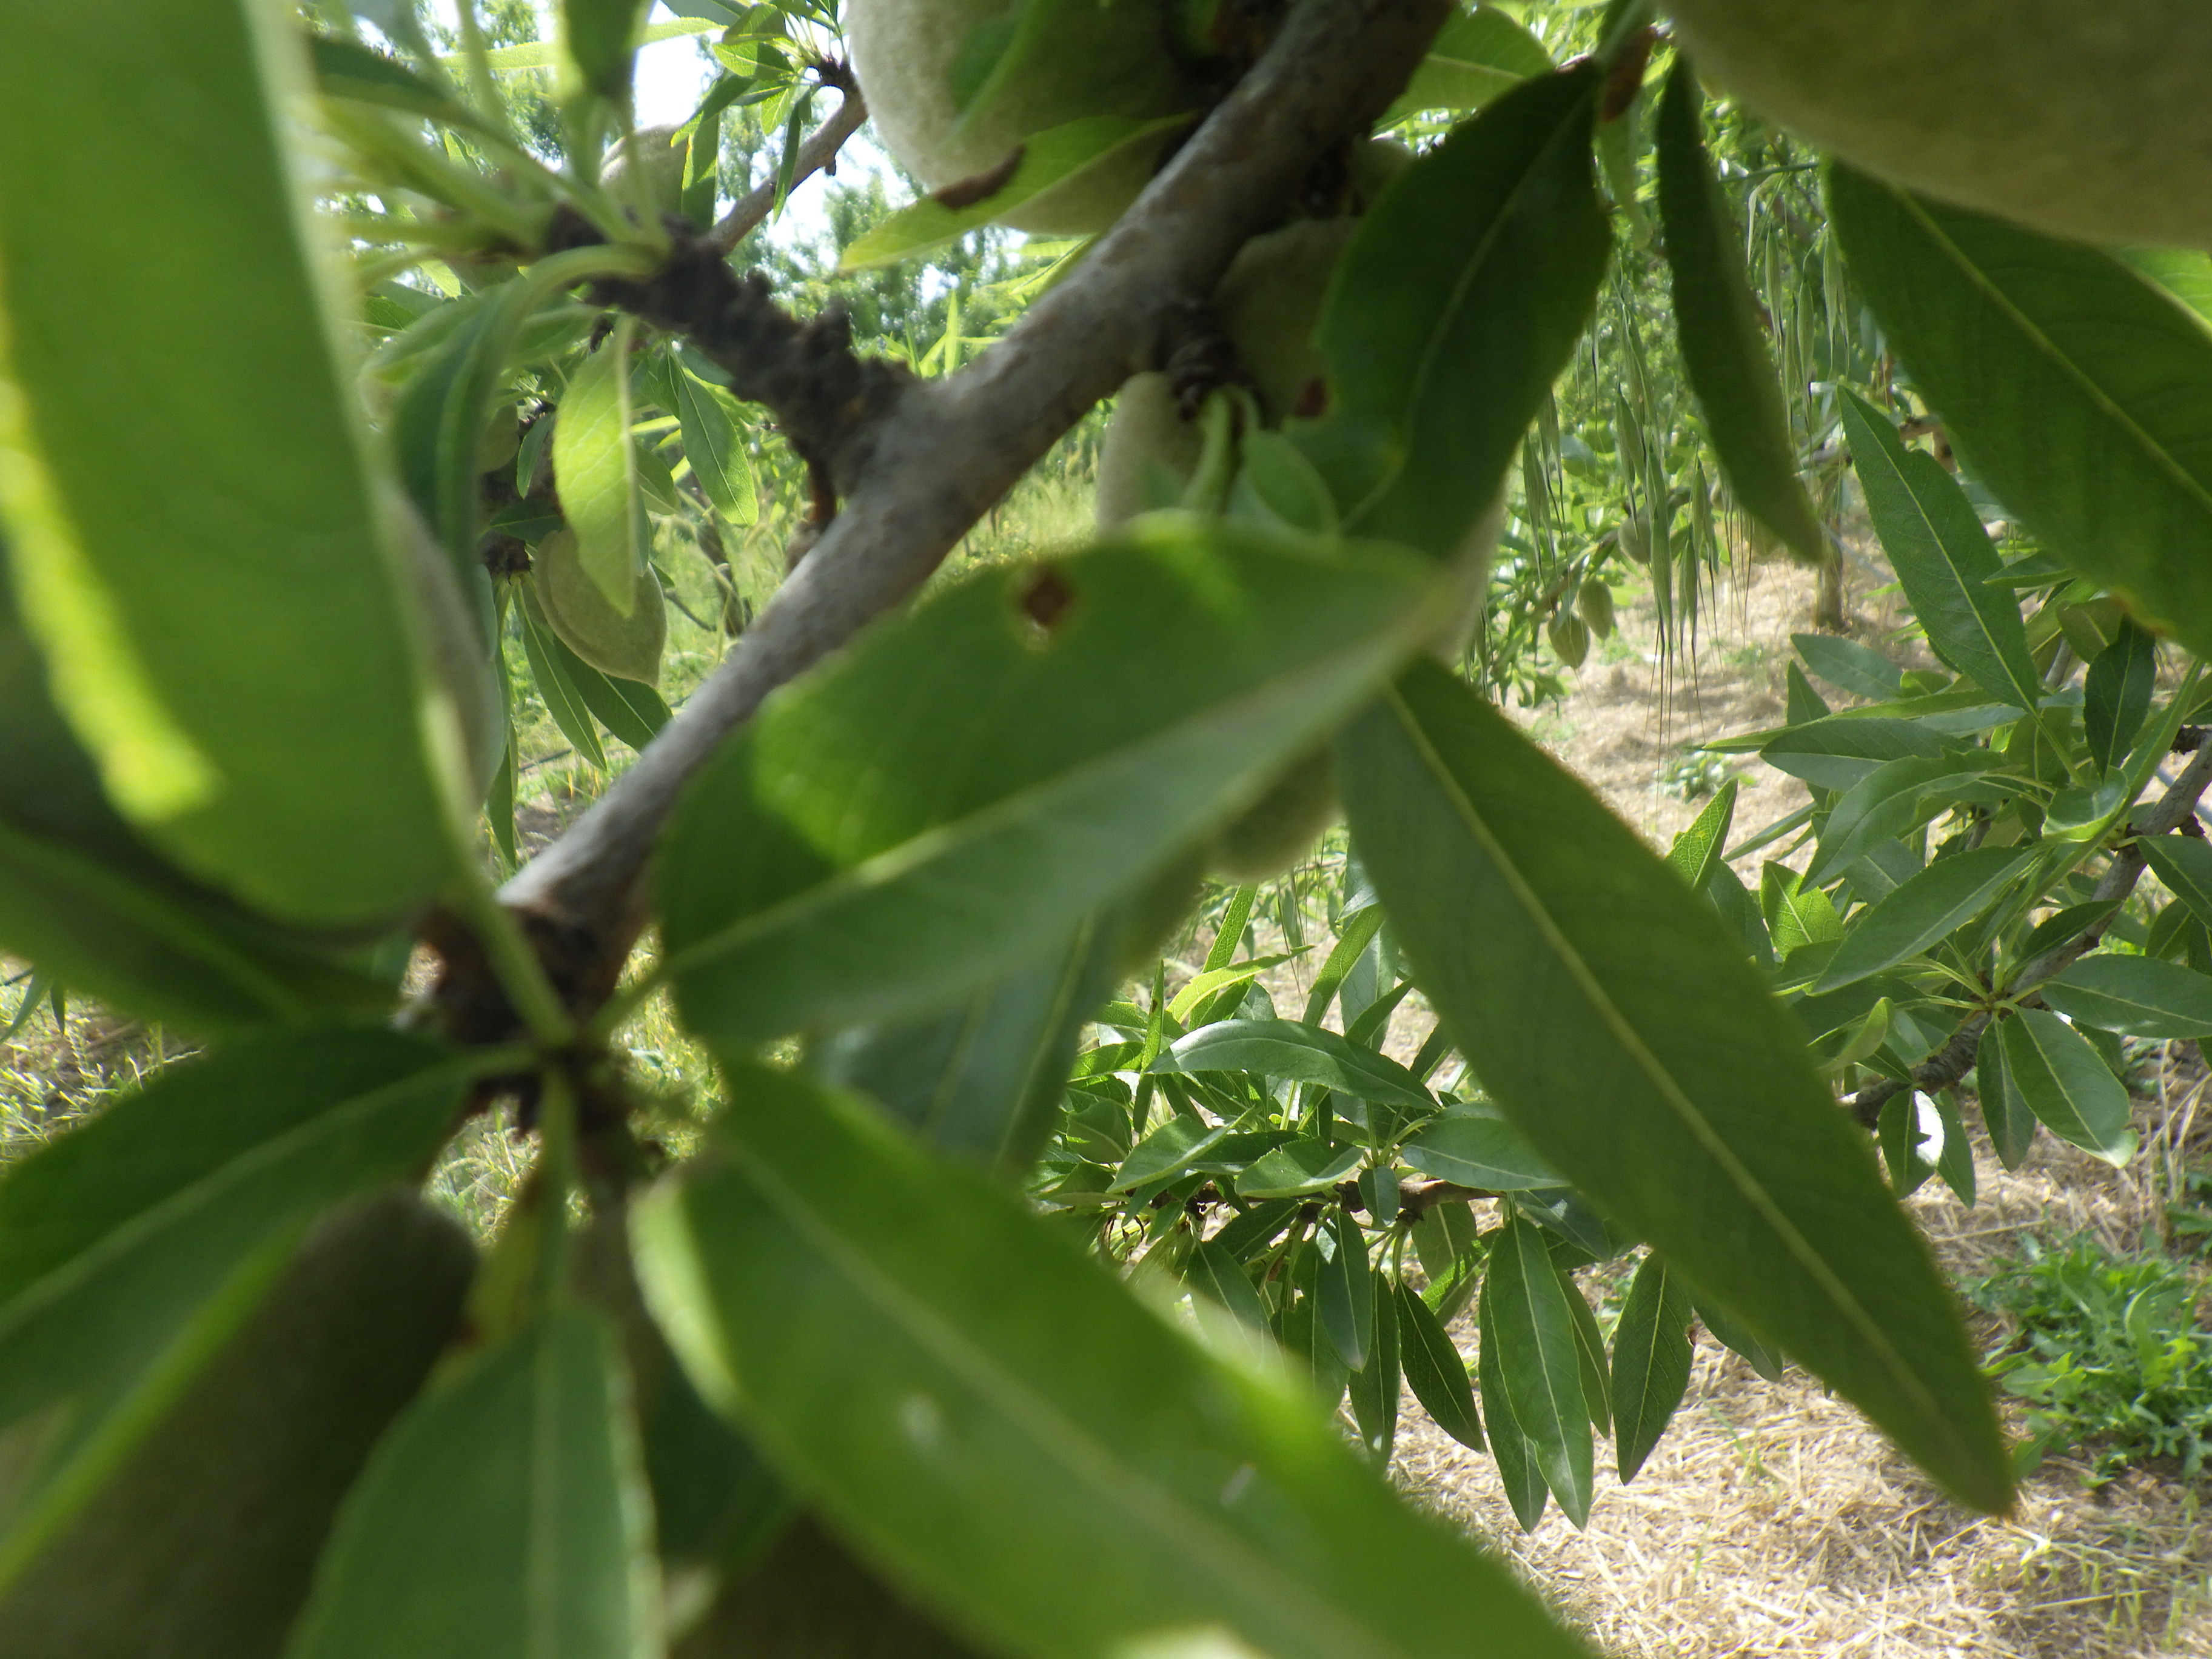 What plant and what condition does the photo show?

almond, shot hole disease
